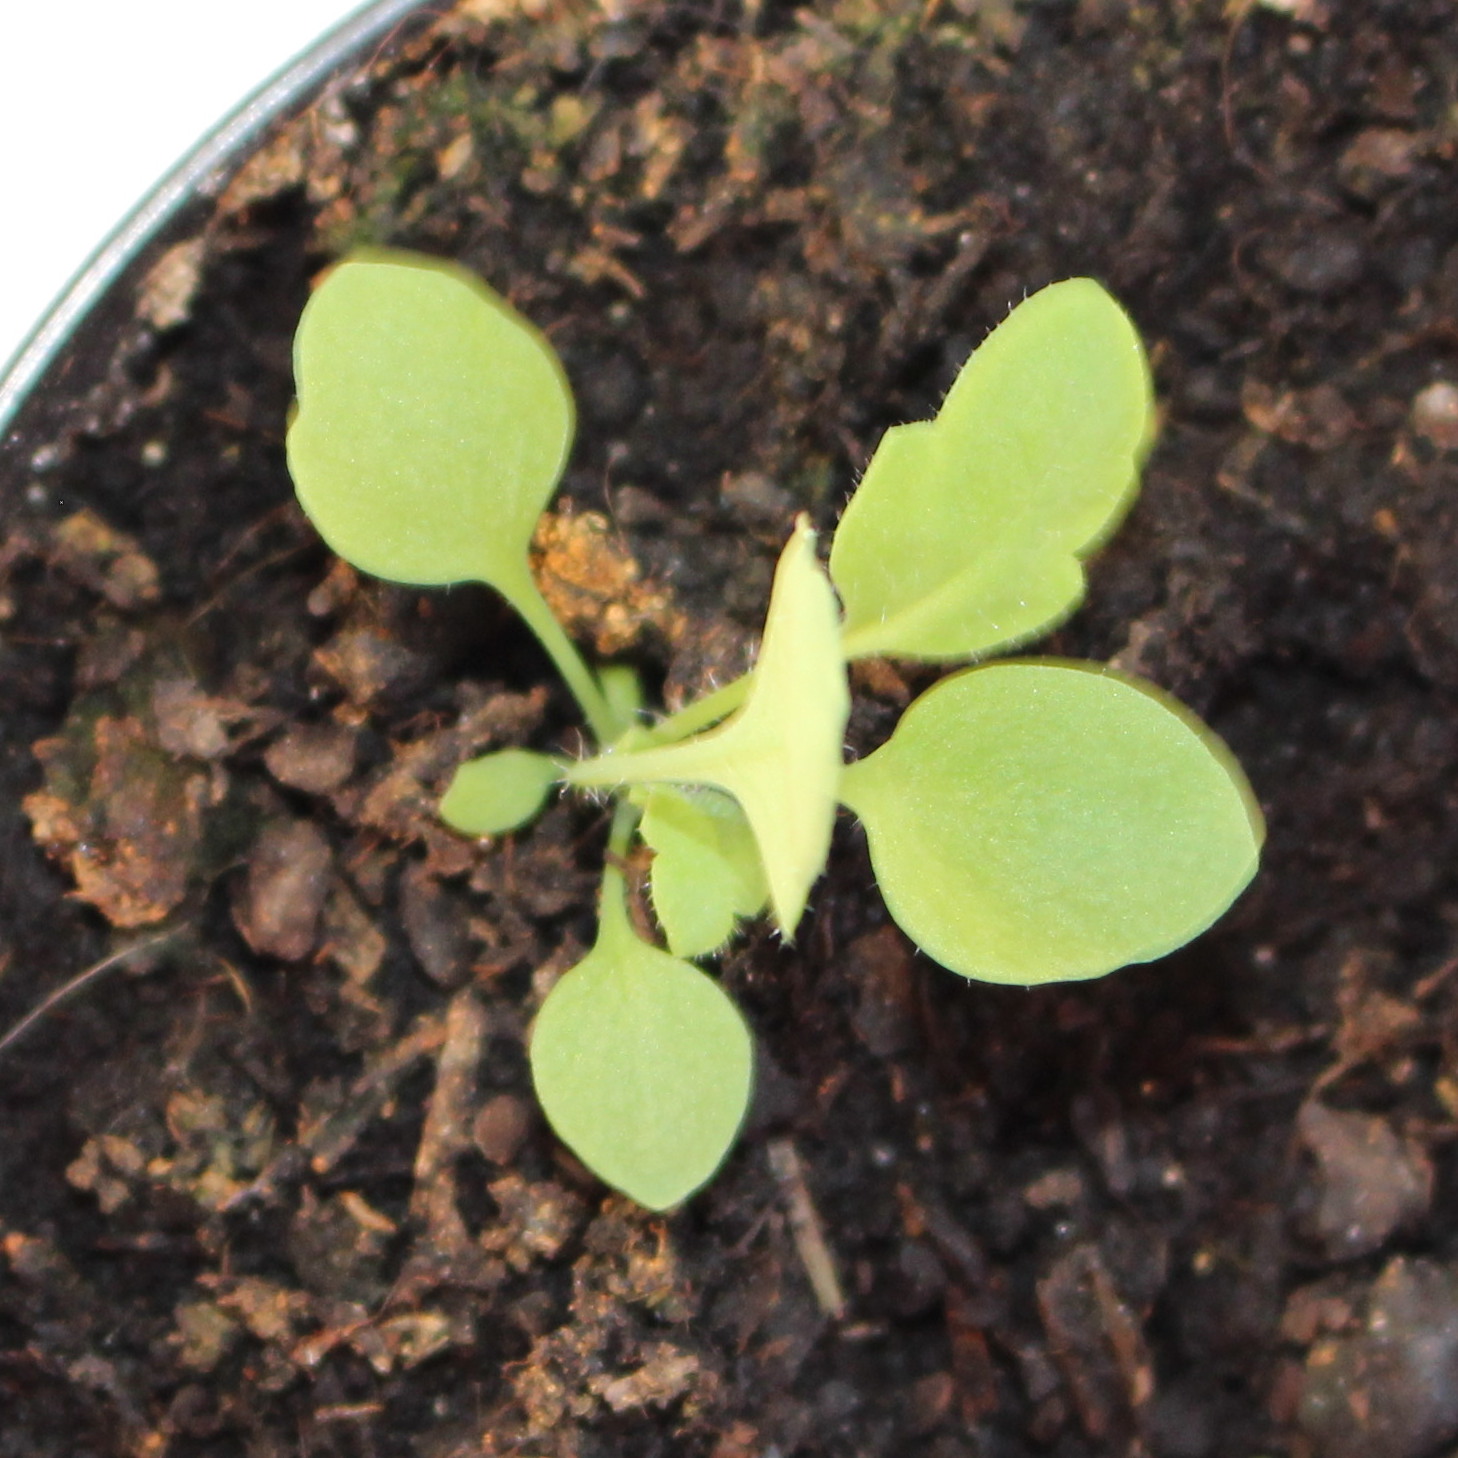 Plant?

Papaver rhoeas
